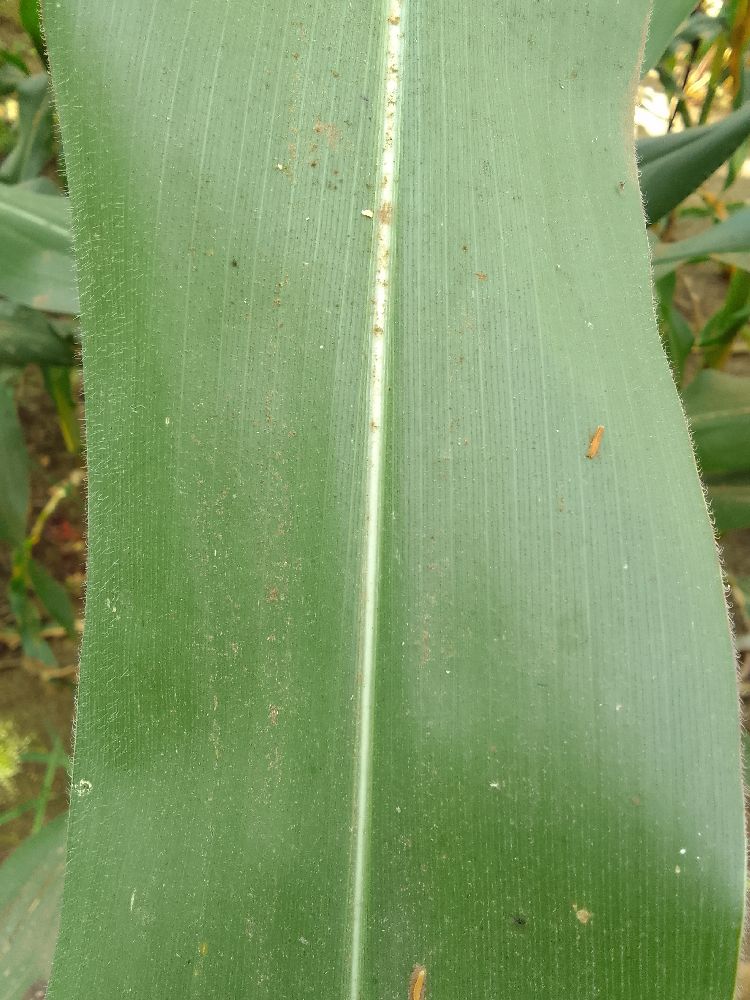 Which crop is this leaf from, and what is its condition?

maize, healthy
